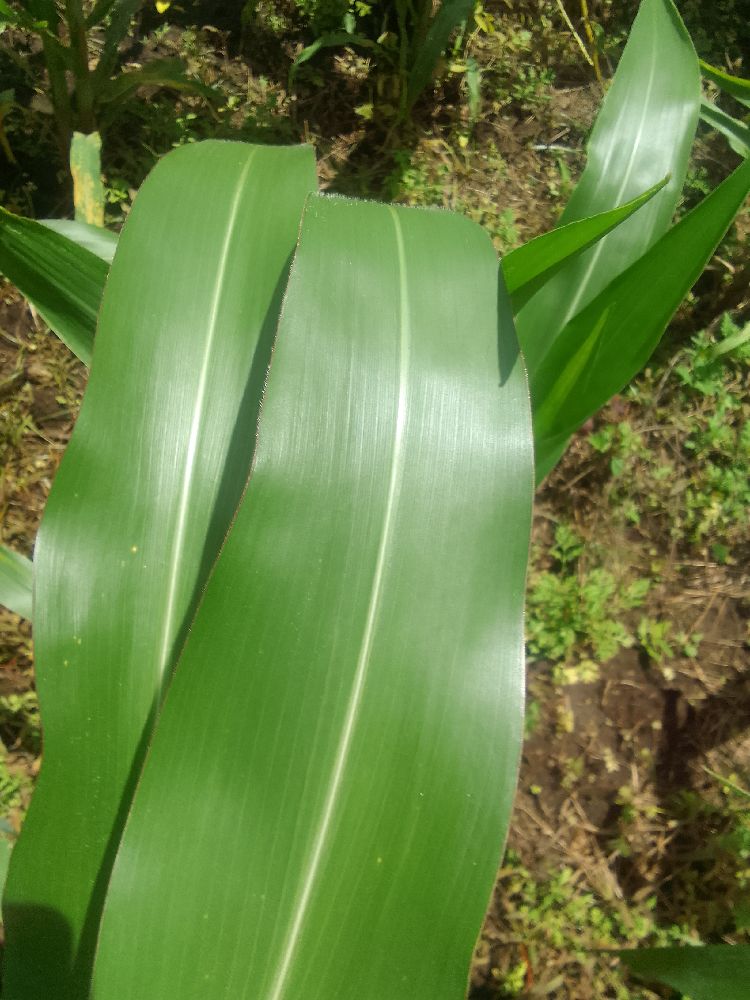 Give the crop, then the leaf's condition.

maize, healthy
